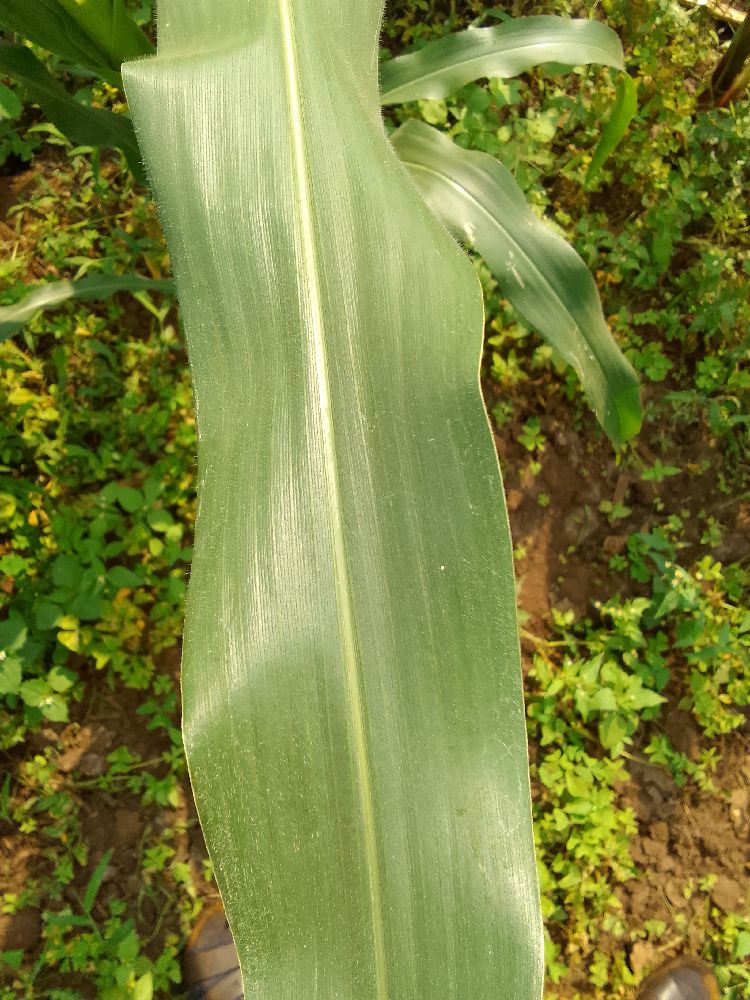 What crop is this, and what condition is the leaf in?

maize, healthy
